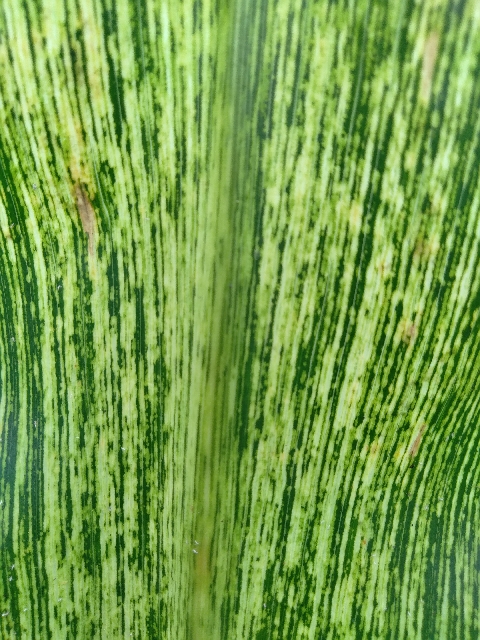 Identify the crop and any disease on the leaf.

maize, maize streak virus
